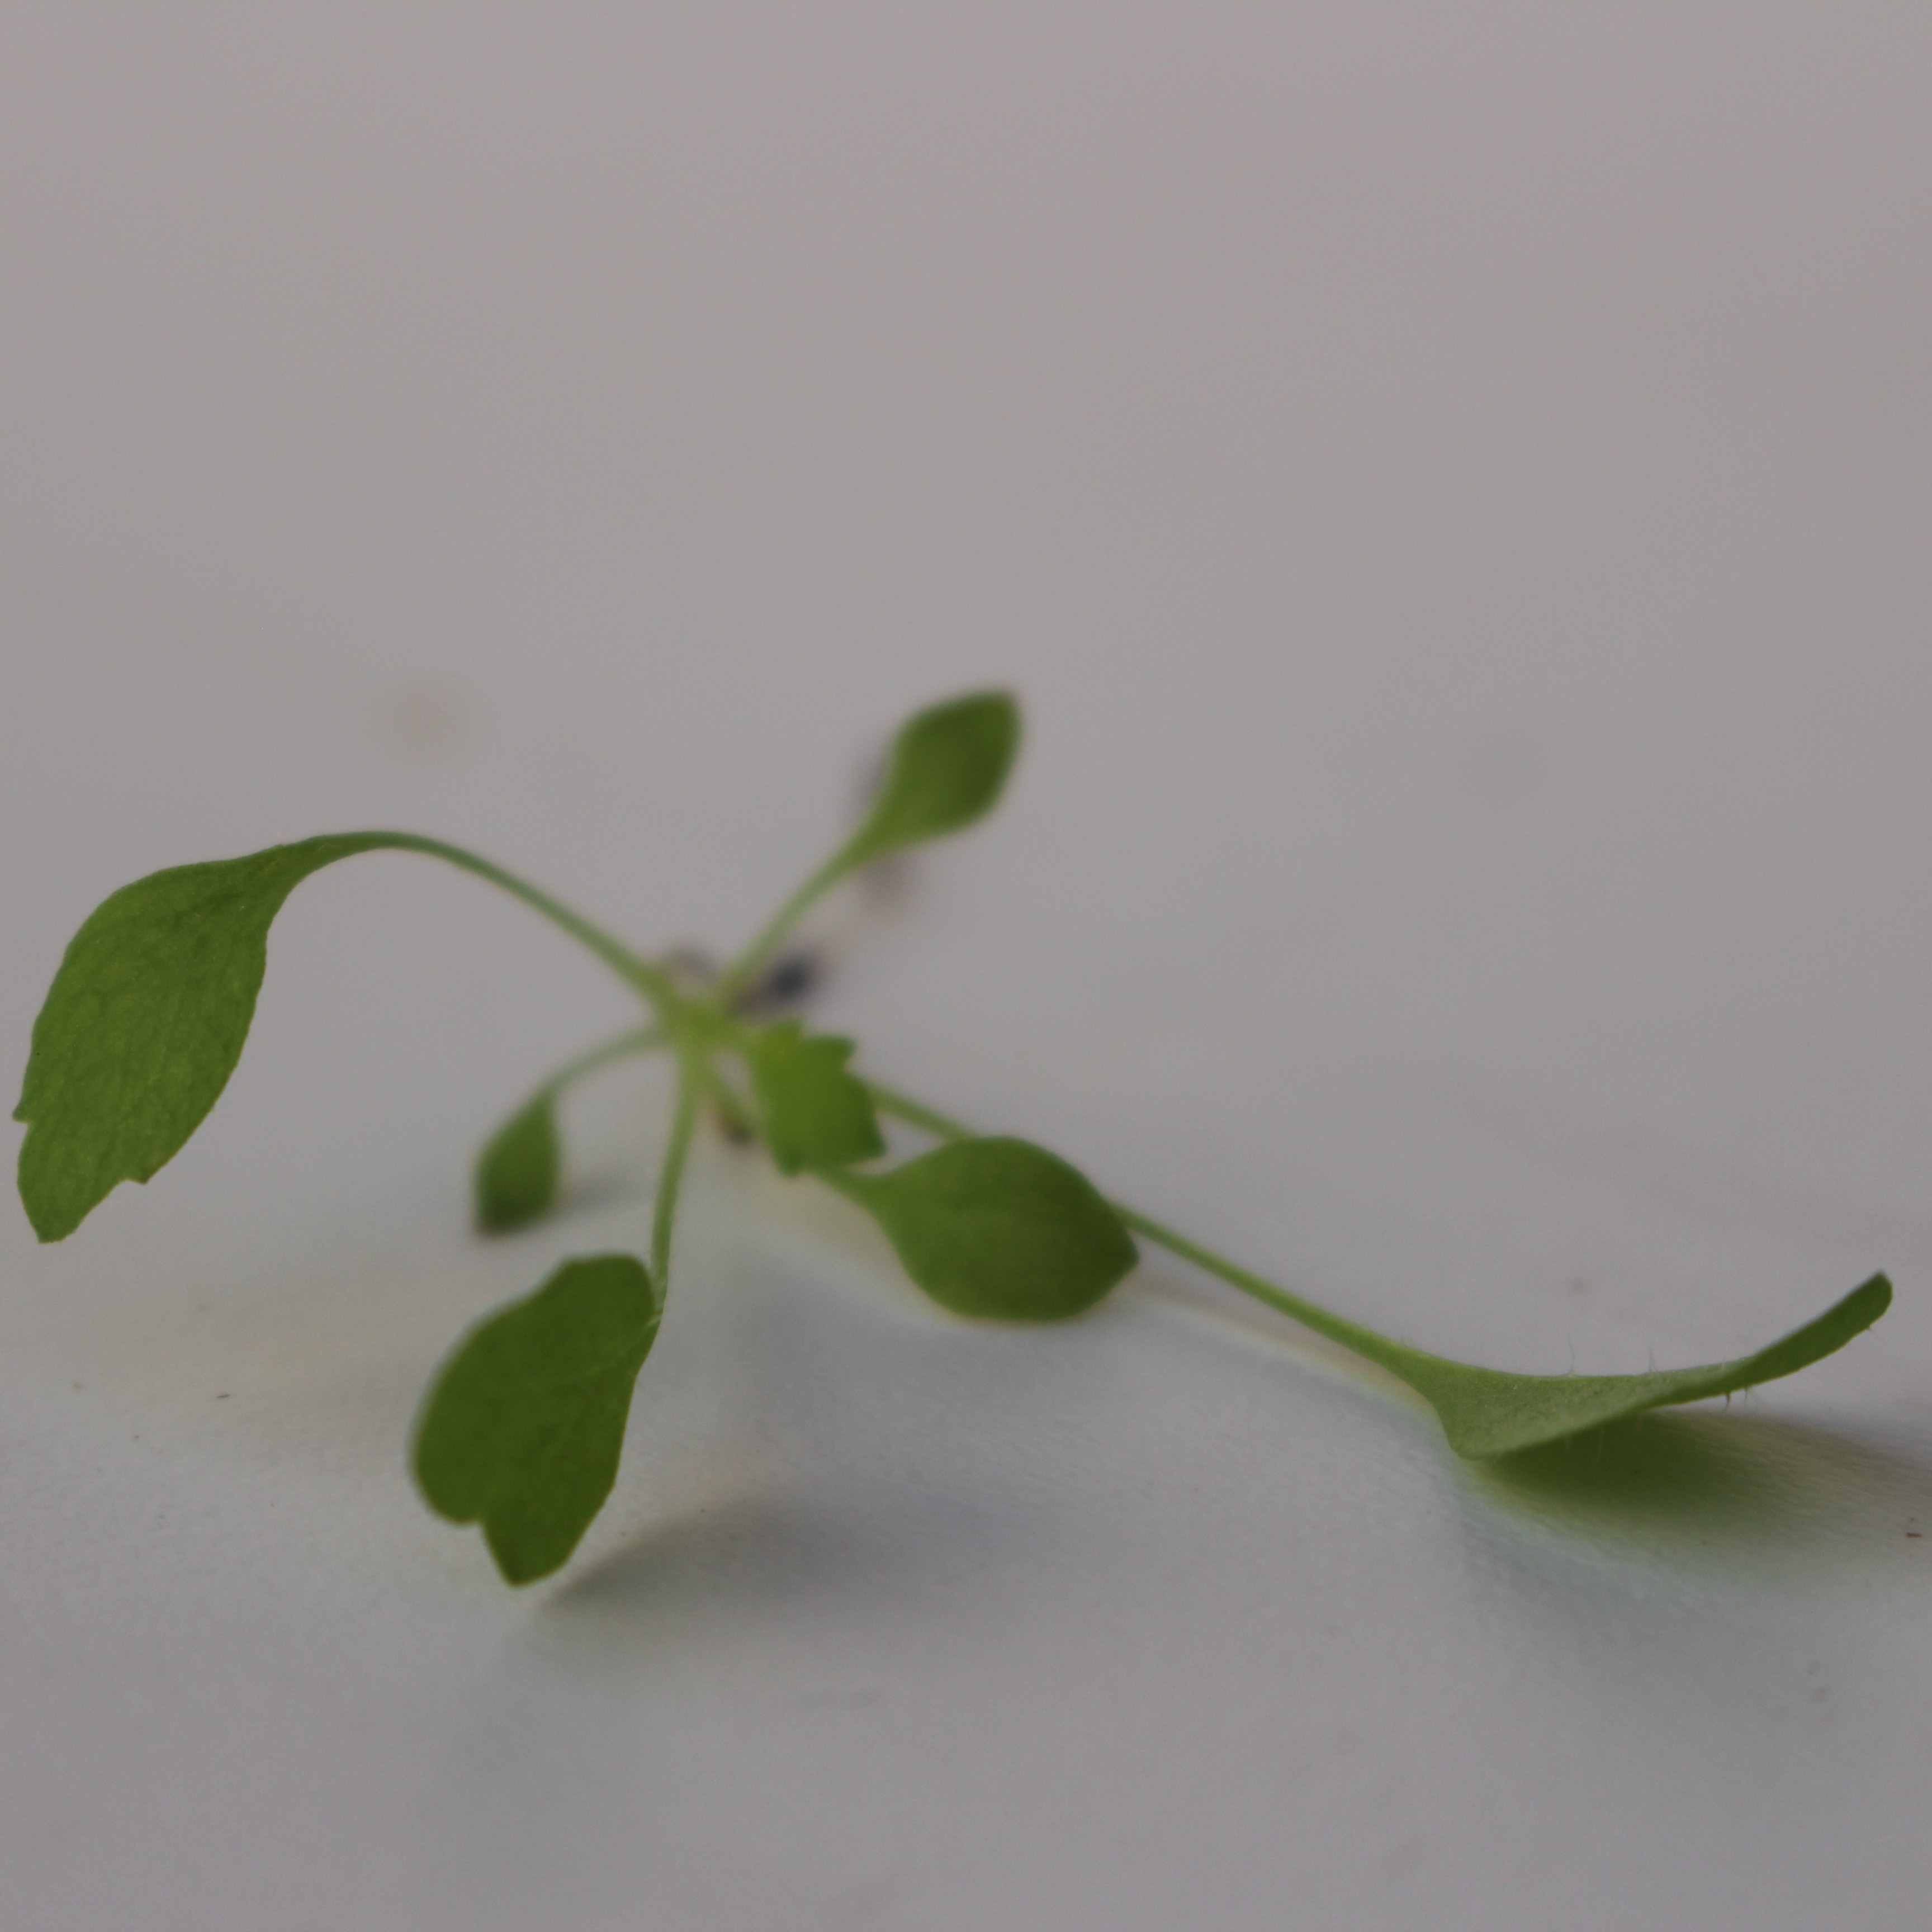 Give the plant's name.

Papaver rhoeas
